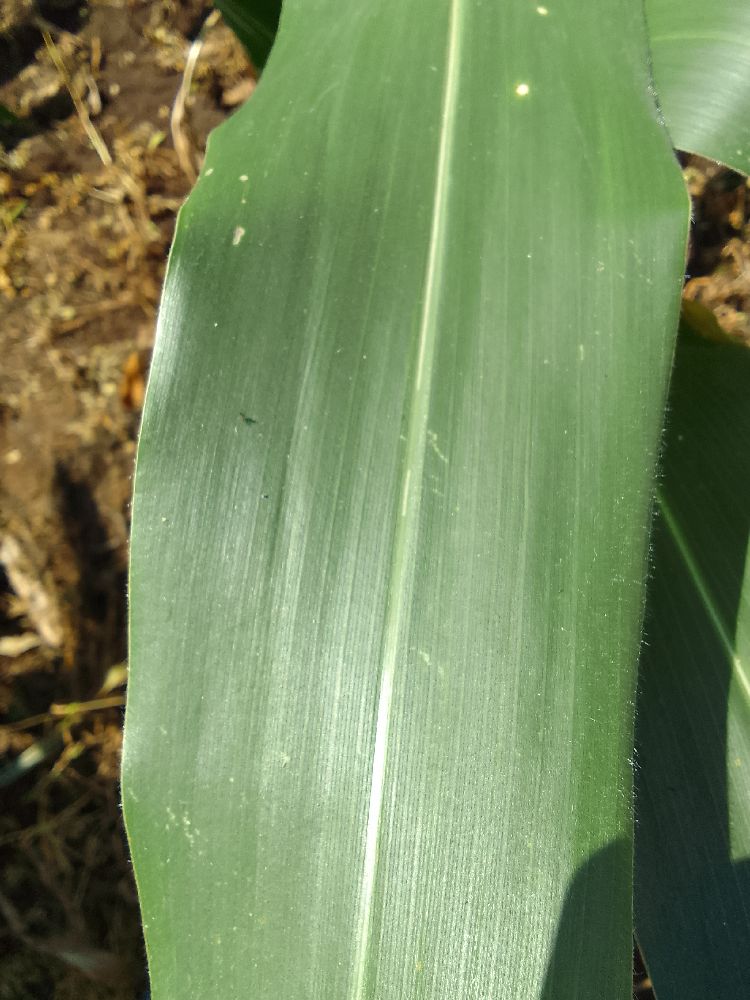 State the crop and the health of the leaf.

maize, healthy
